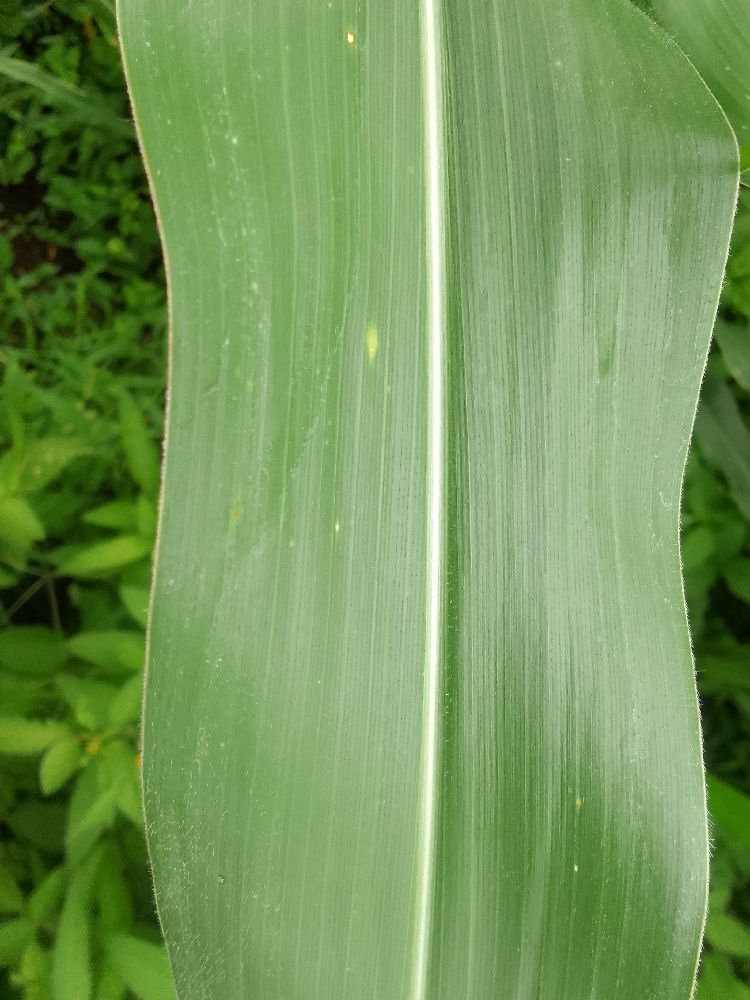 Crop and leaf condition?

maize, healthy
